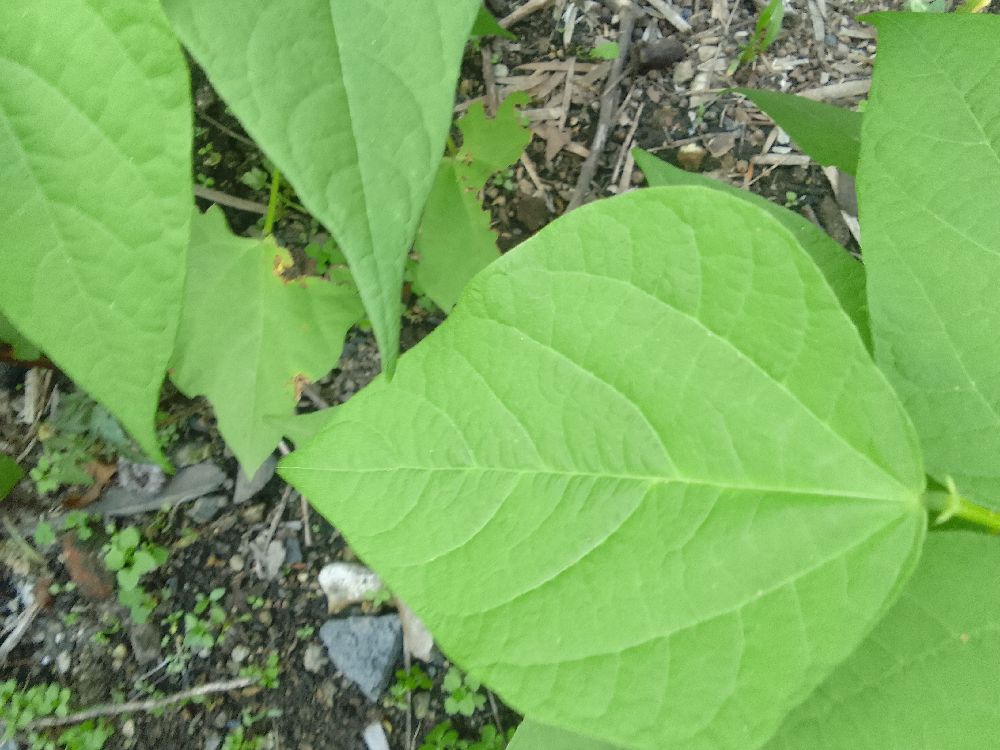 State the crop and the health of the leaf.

common bean, healthy
